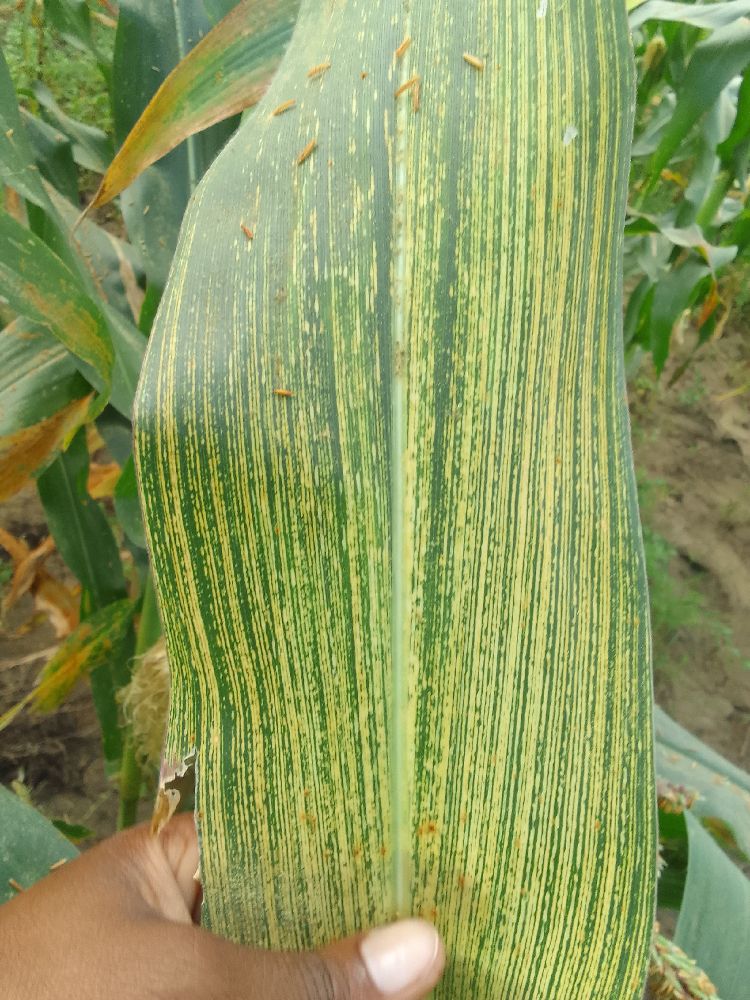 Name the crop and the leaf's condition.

maize, maize streak virus
